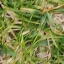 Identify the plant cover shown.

grass
